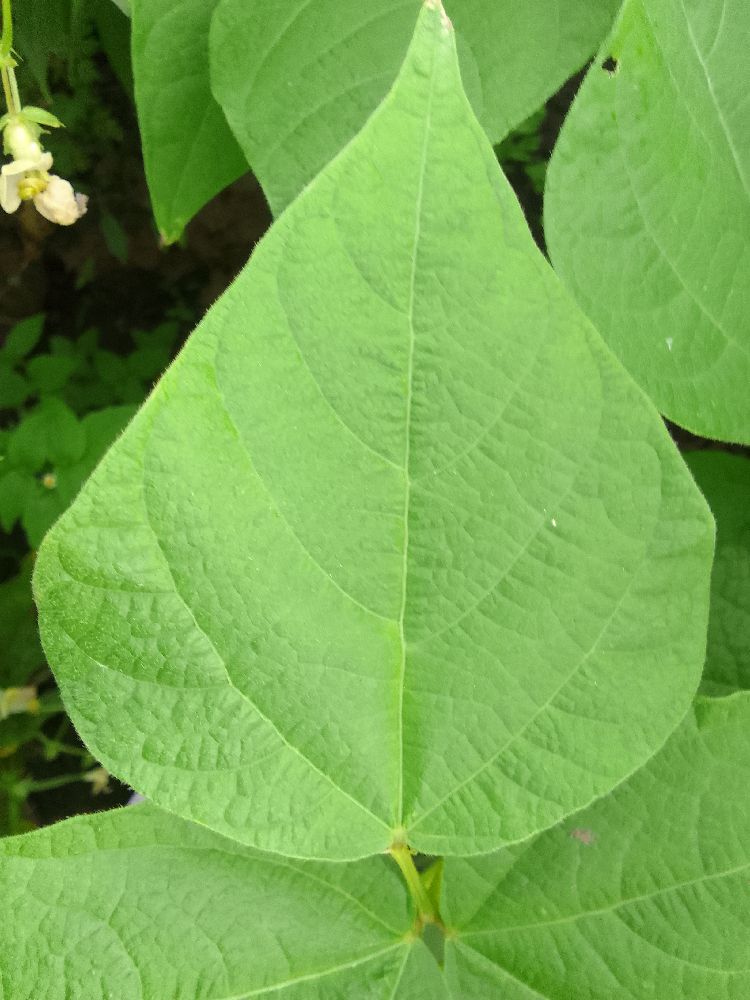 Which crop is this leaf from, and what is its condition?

common bean, healthy
